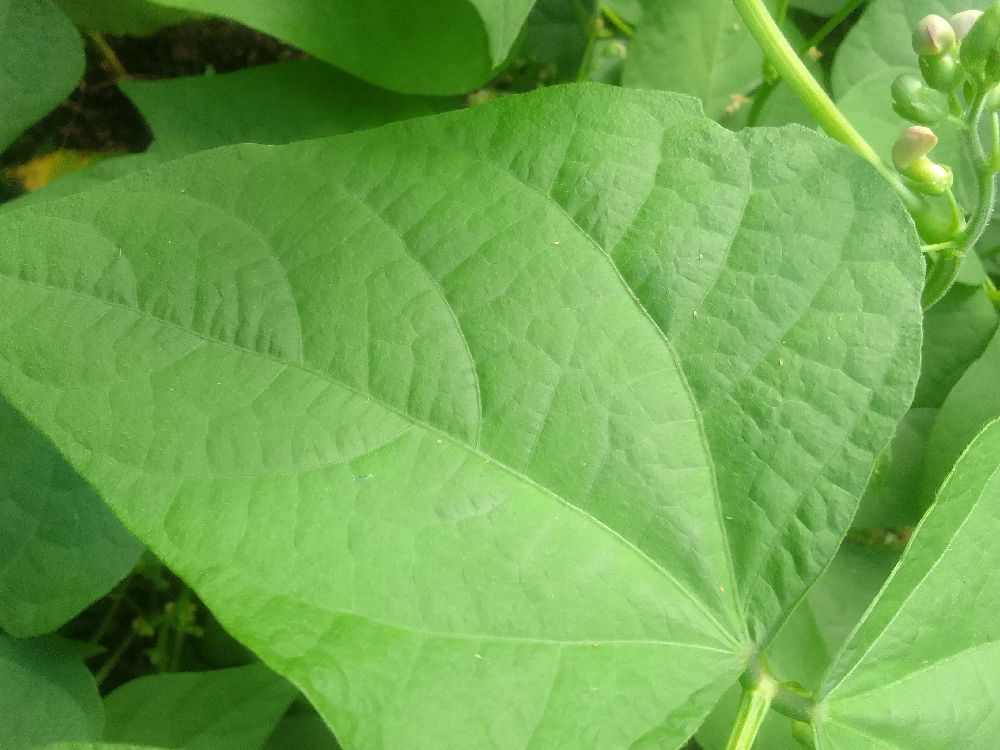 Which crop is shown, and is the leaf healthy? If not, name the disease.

common bean, healthy
